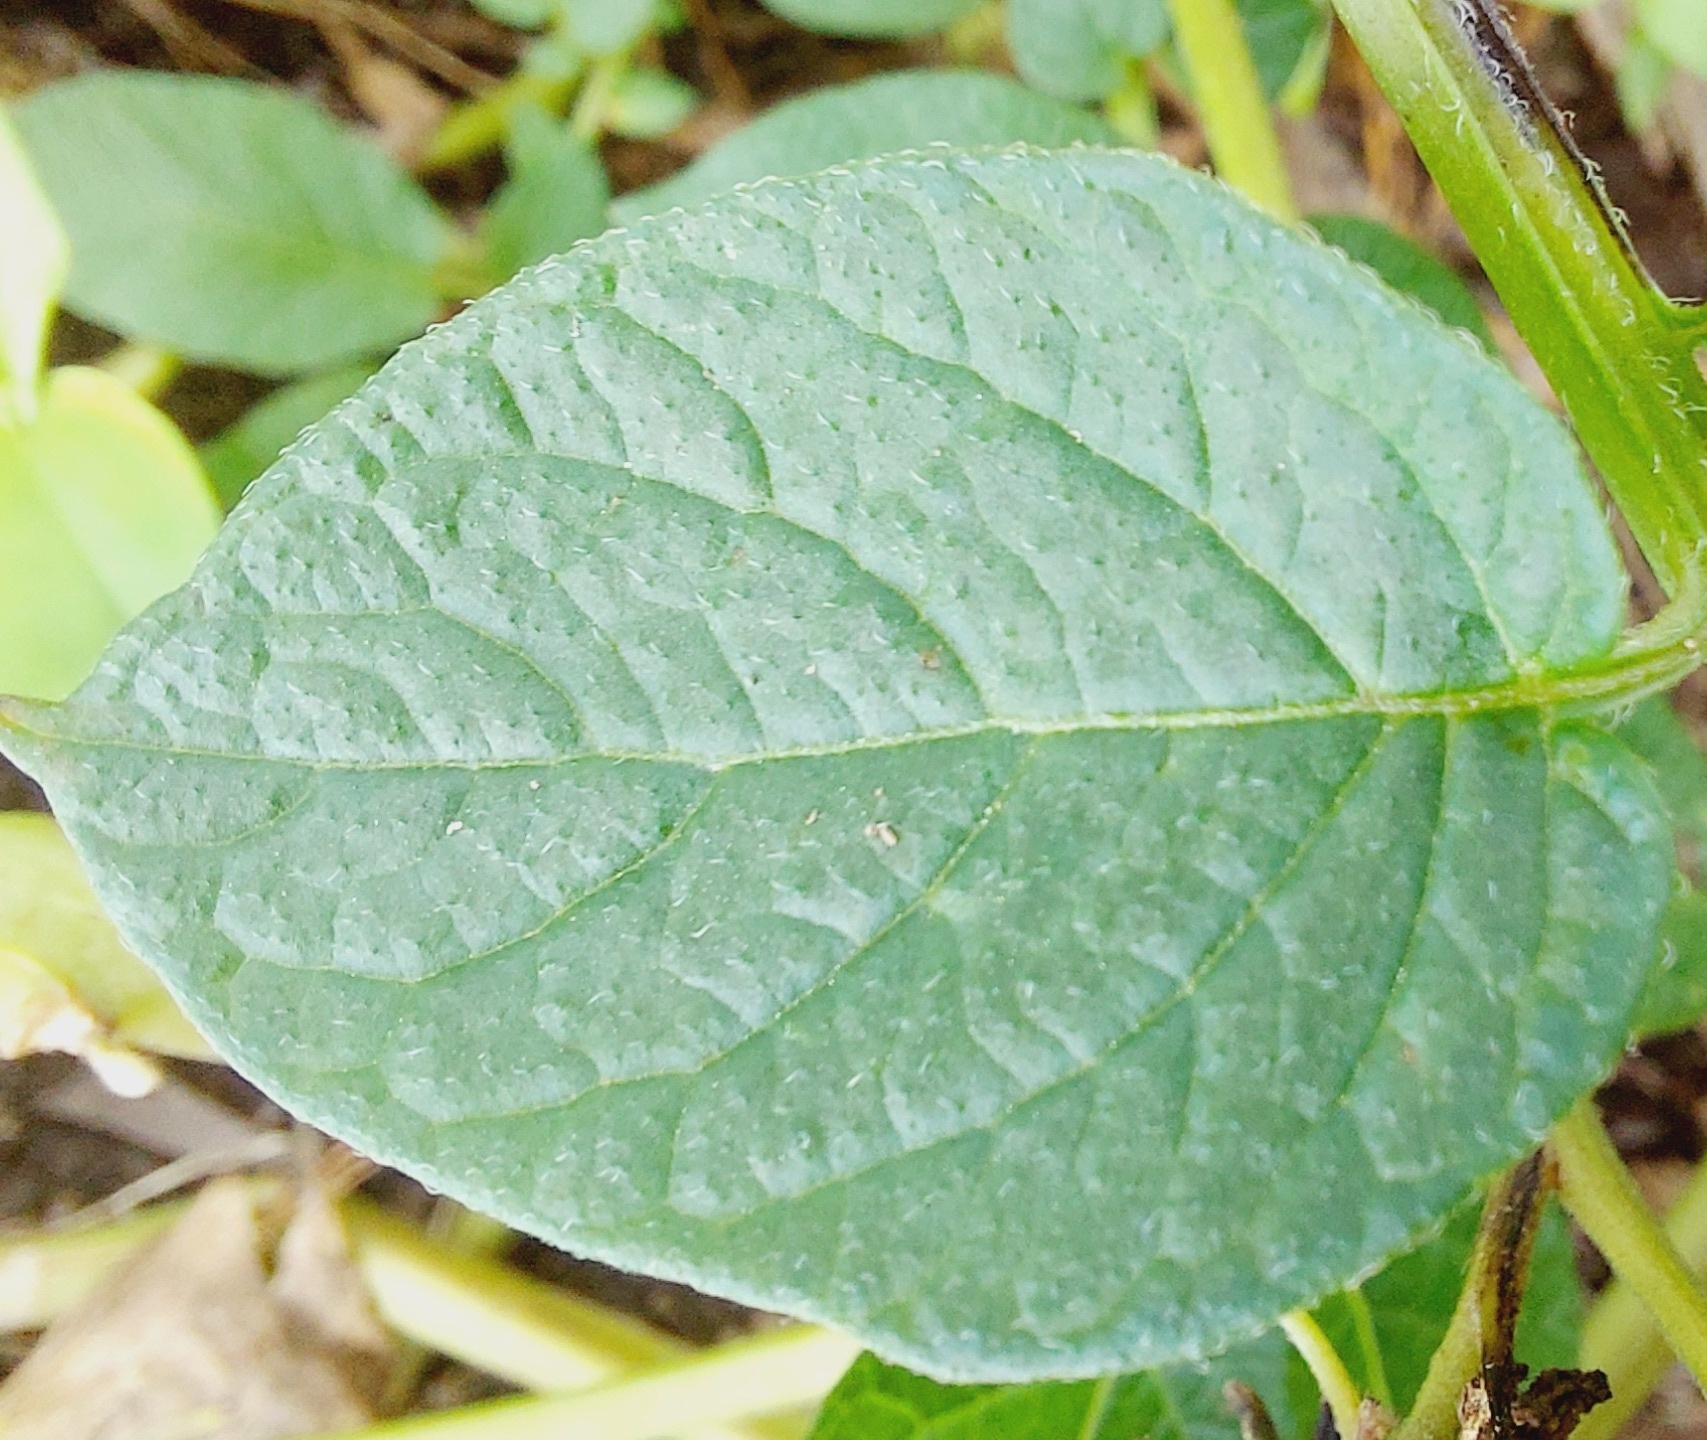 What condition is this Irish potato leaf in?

healthy
